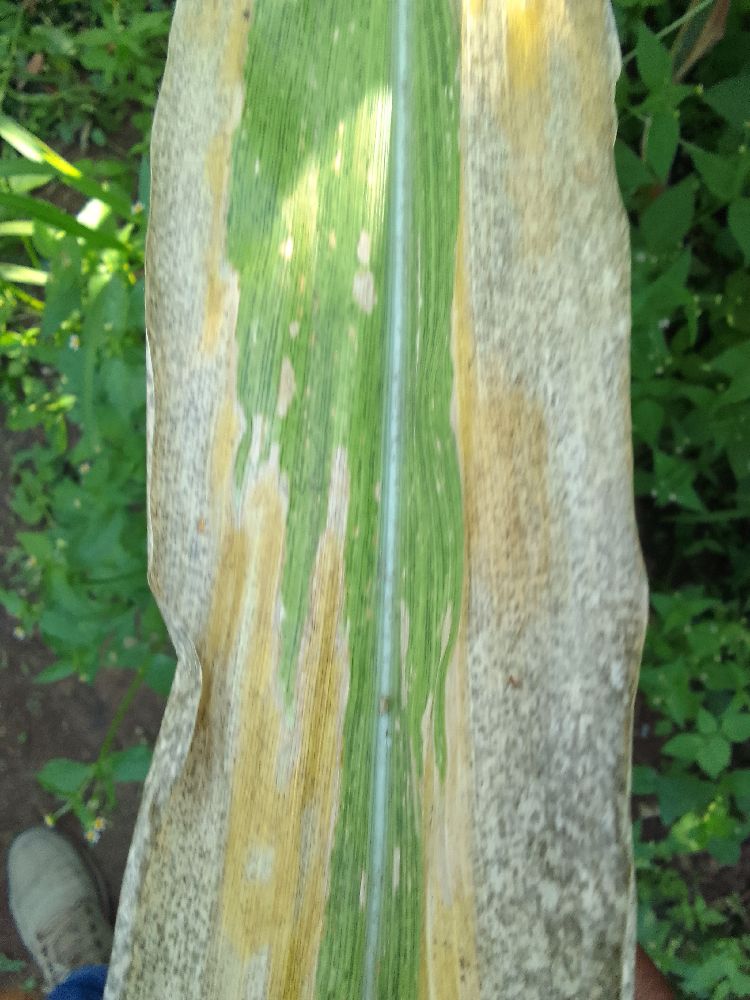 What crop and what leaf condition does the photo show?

maize, maize lethal necrosis
